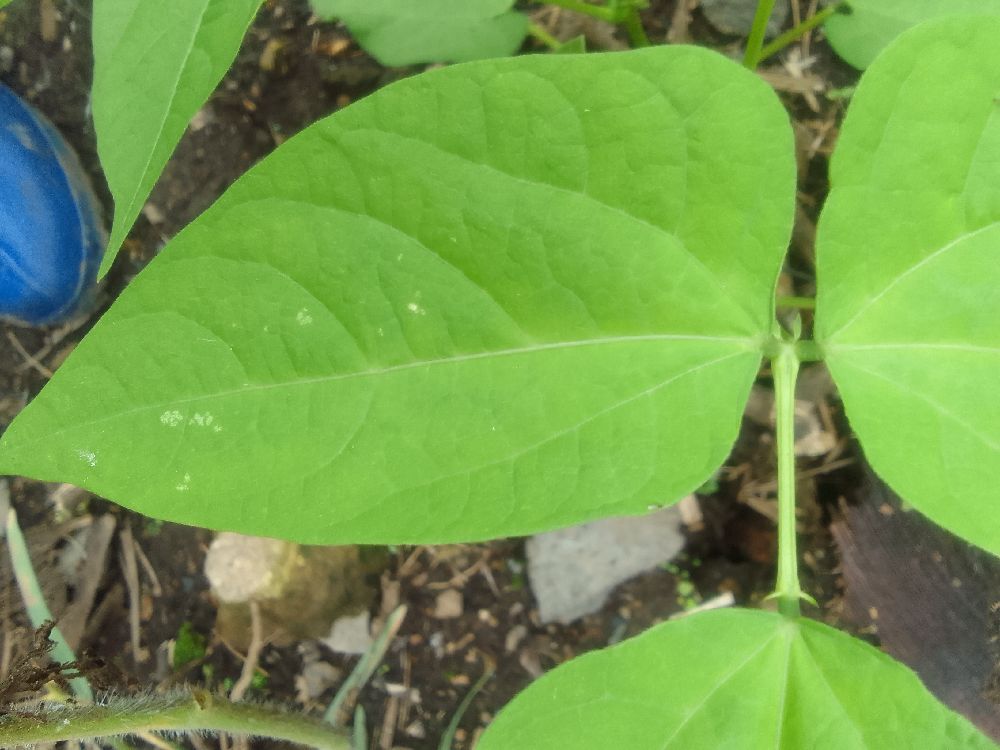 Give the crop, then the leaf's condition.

common bean, healthy
